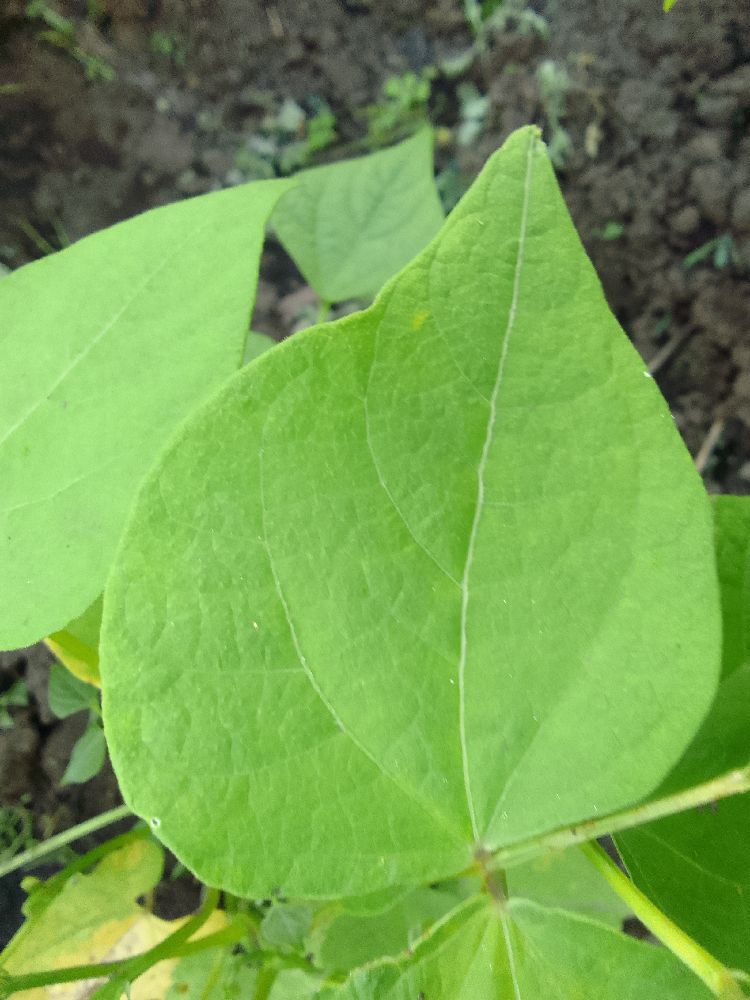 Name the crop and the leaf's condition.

common bean, healthy
